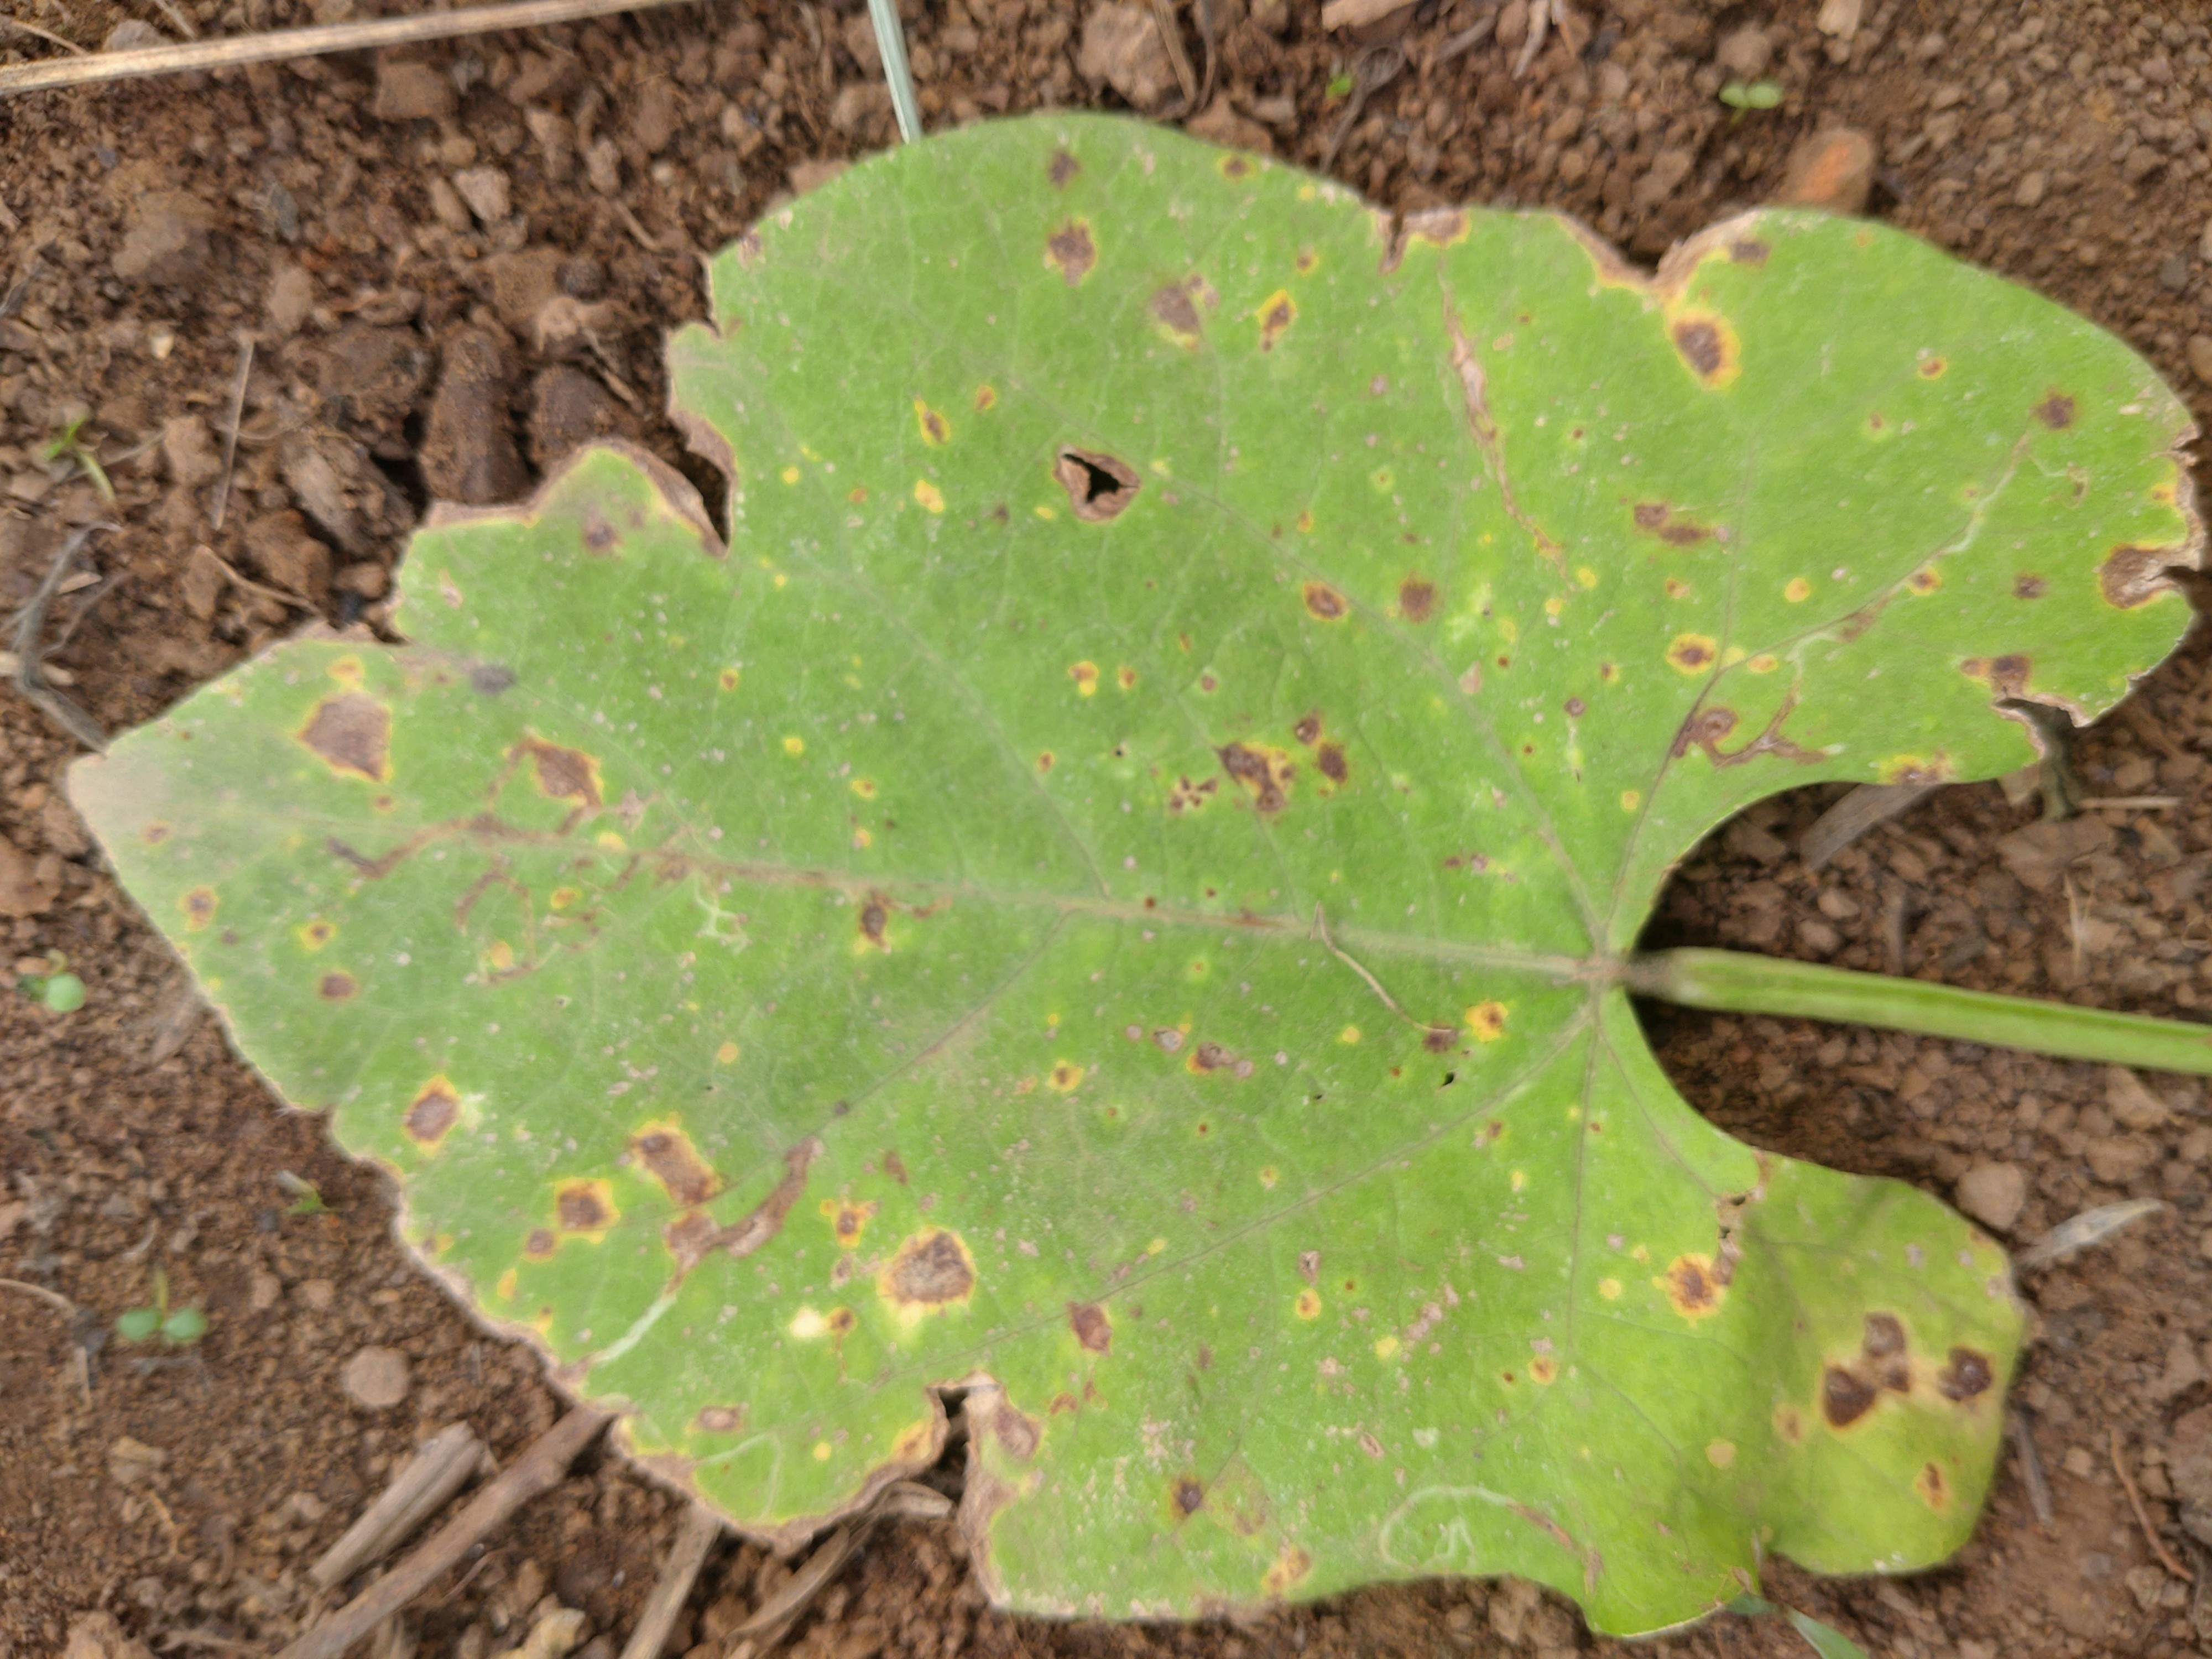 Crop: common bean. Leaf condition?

rust
